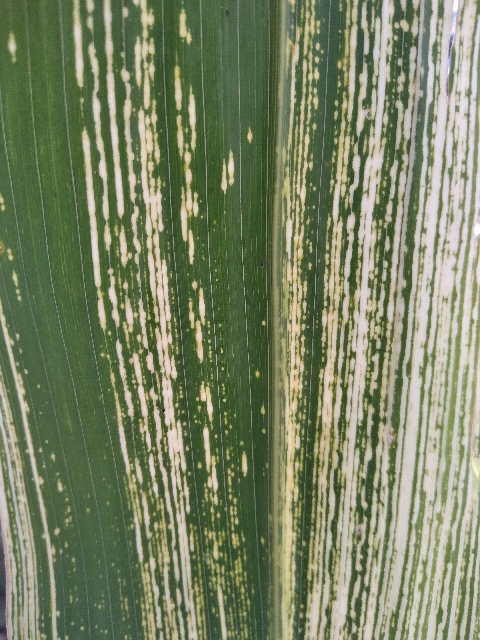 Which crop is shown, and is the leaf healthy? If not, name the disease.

maize, maize streak virus
